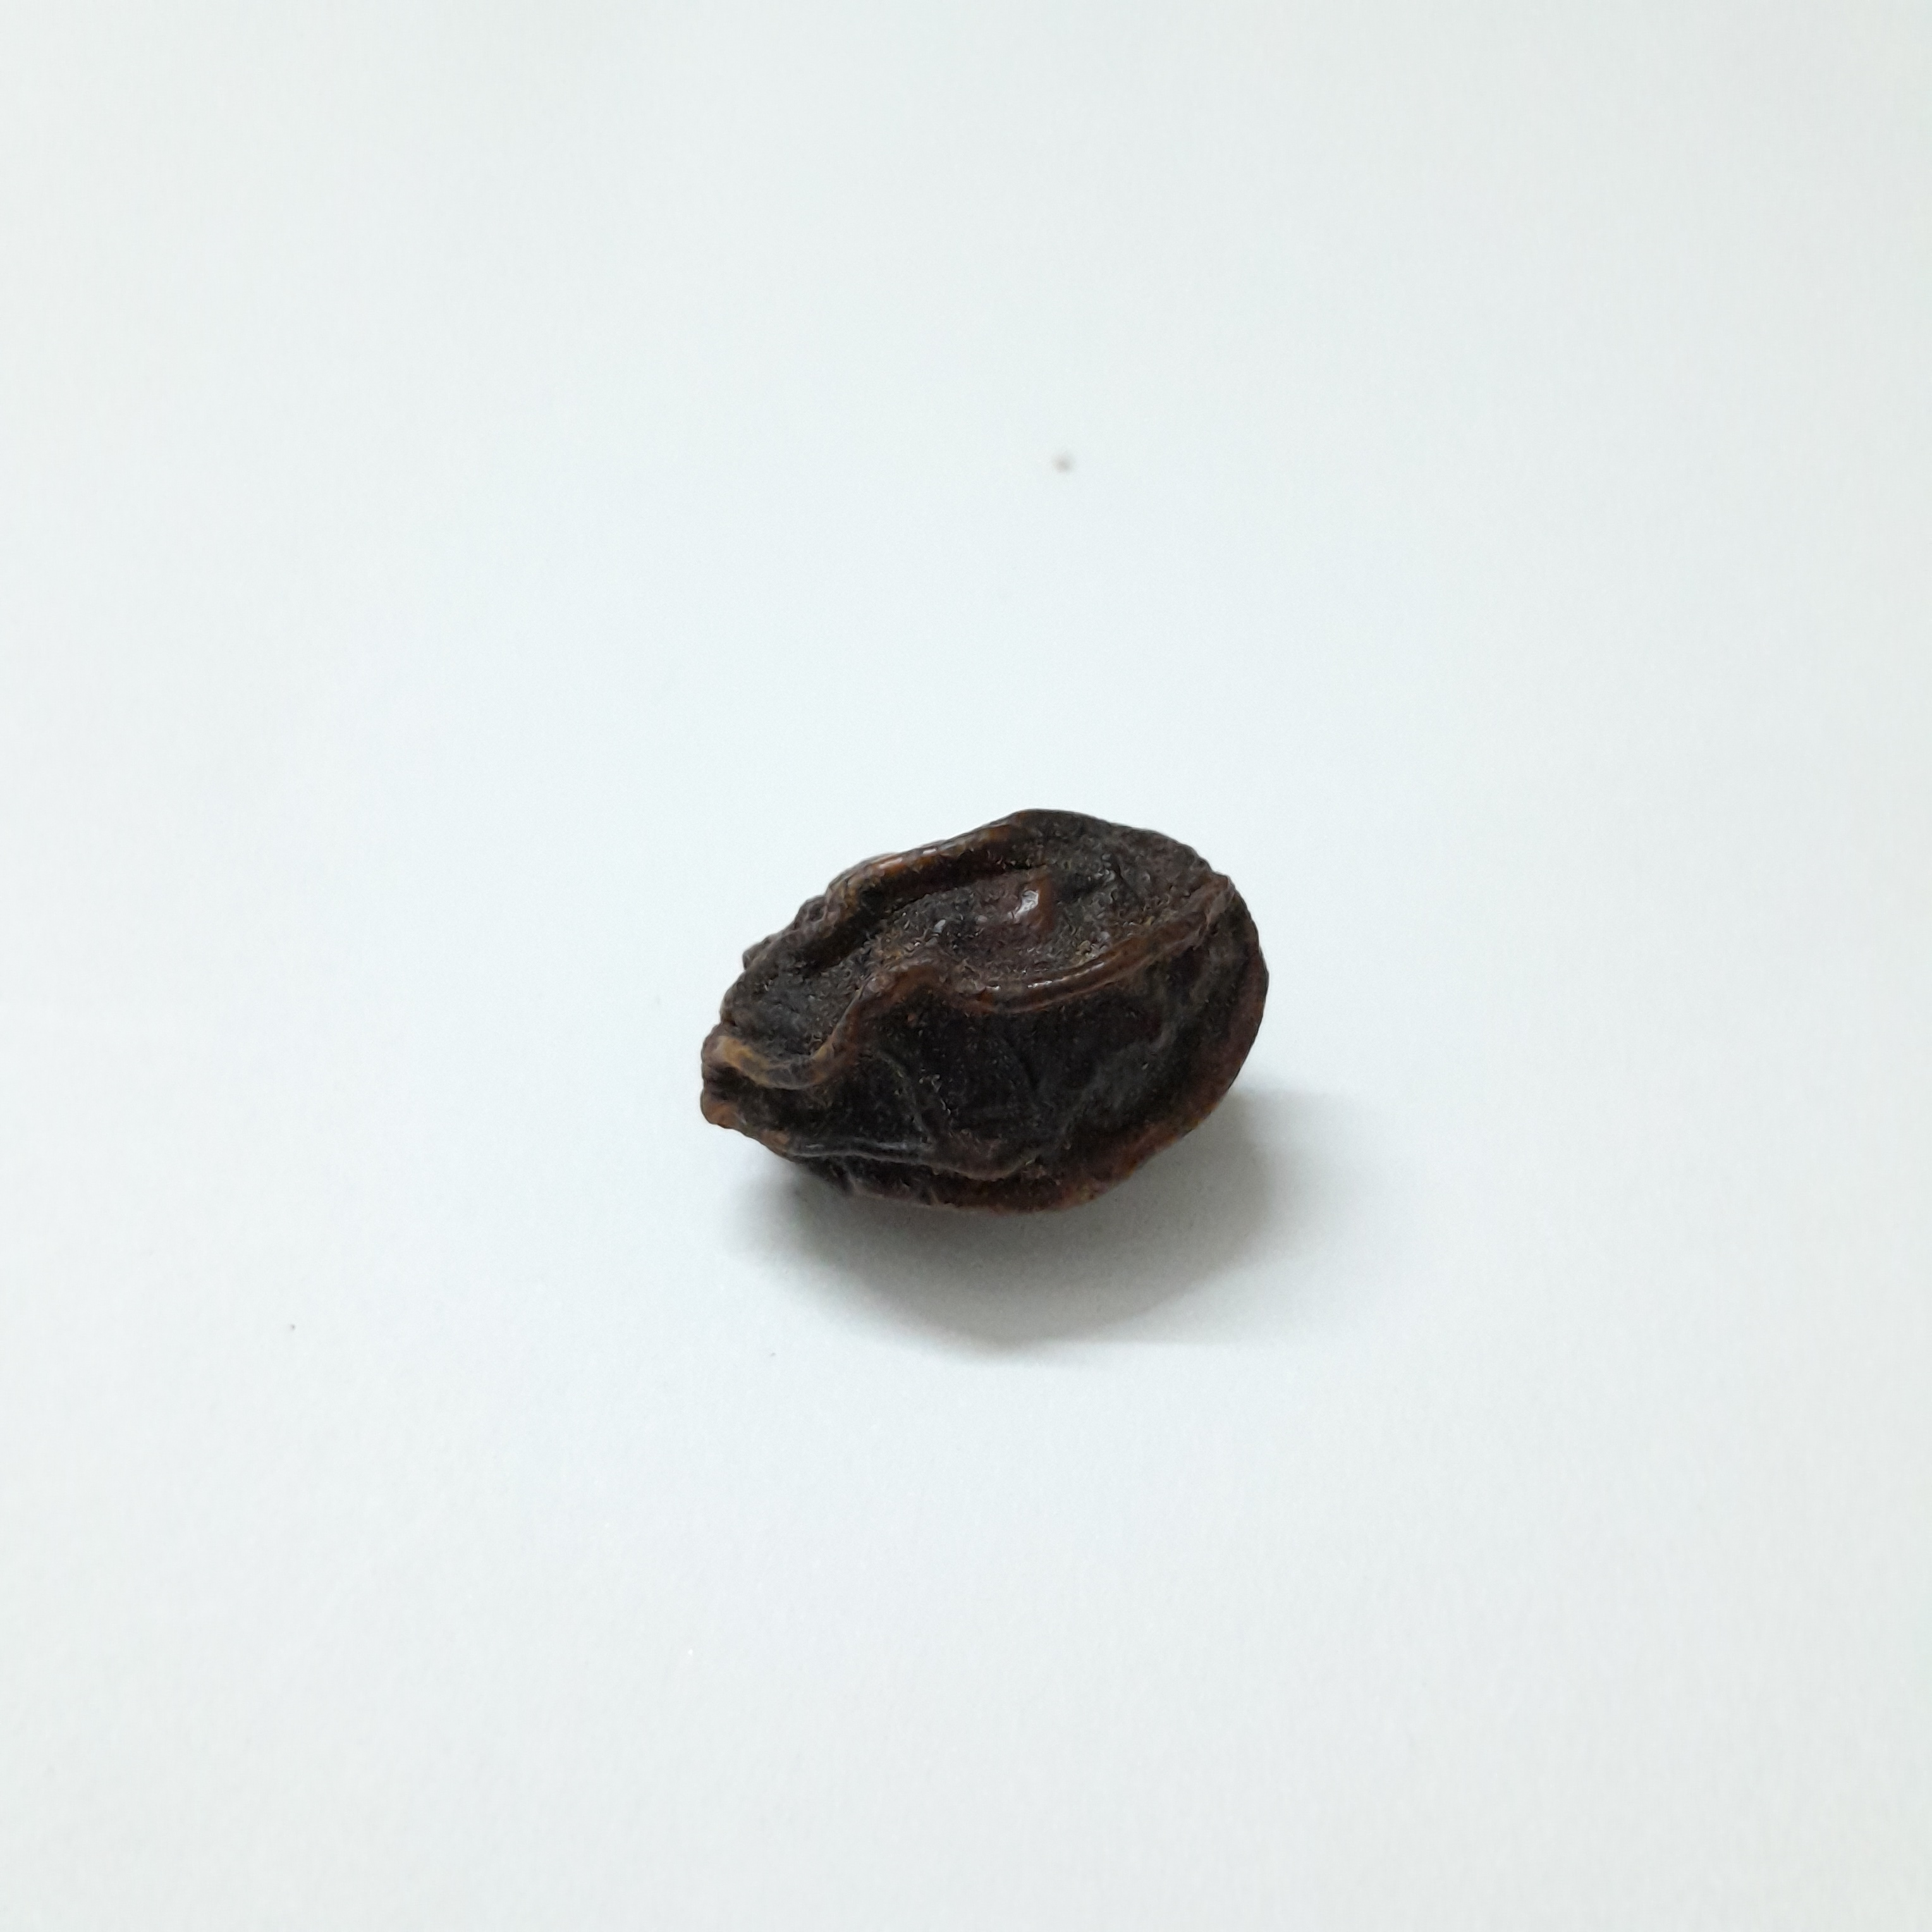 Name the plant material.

kadukharik
